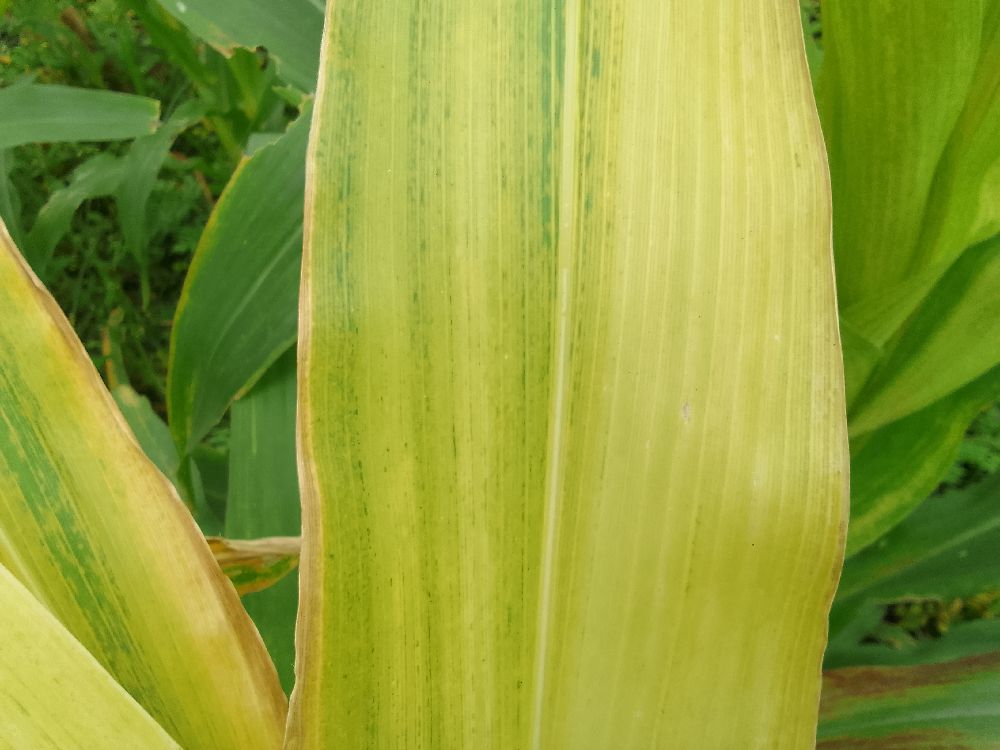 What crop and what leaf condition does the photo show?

maize, maize lethal necrosis
